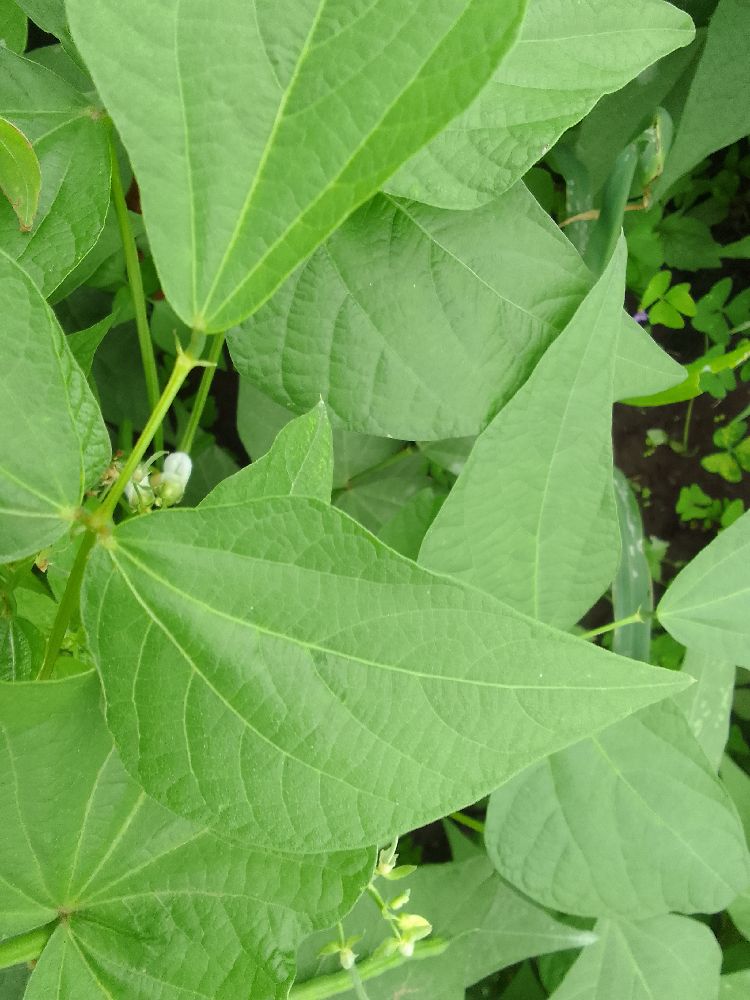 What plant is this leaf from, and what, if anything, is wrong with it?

common bean, healthy
